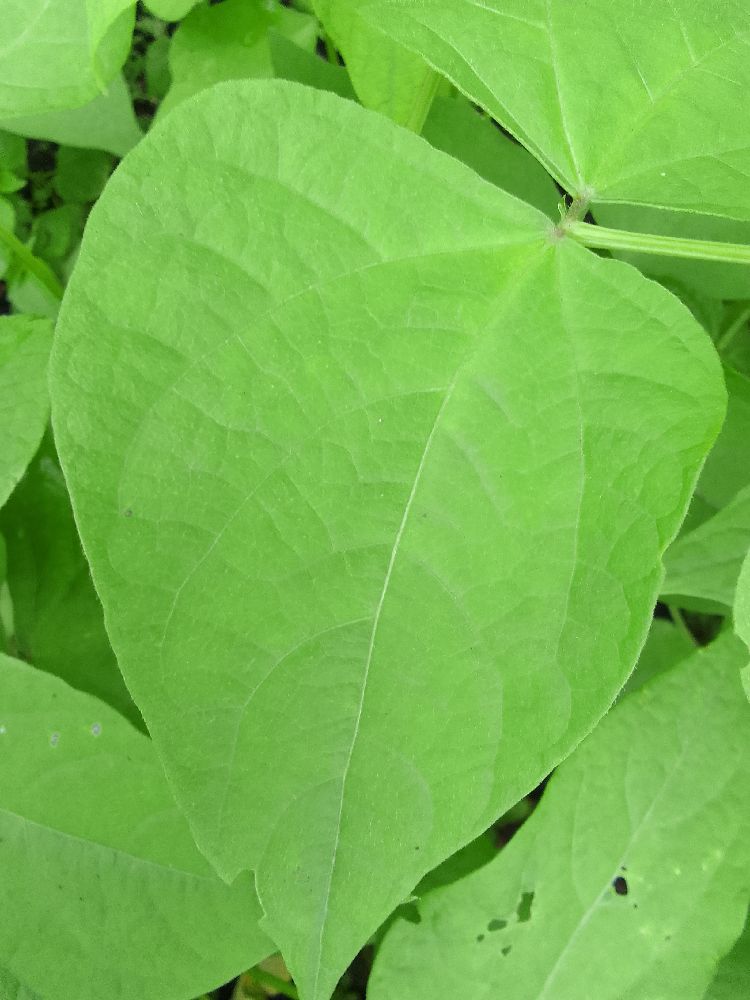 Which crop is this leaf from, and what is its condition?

common bean, healthy
